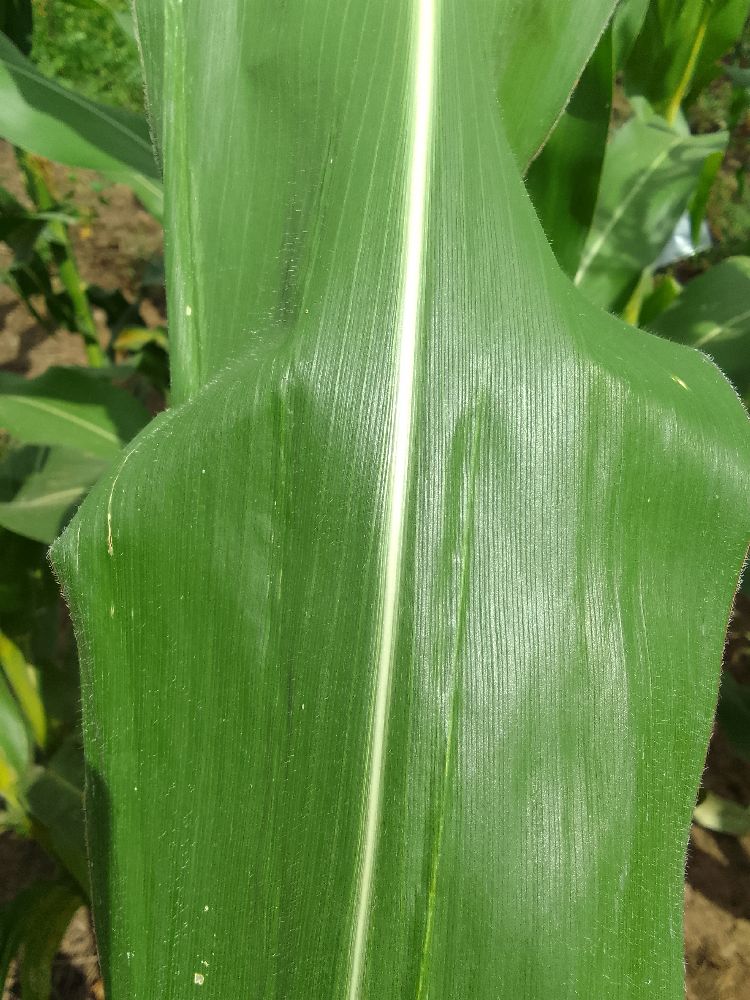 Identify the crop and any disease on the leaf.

maize, healthy
